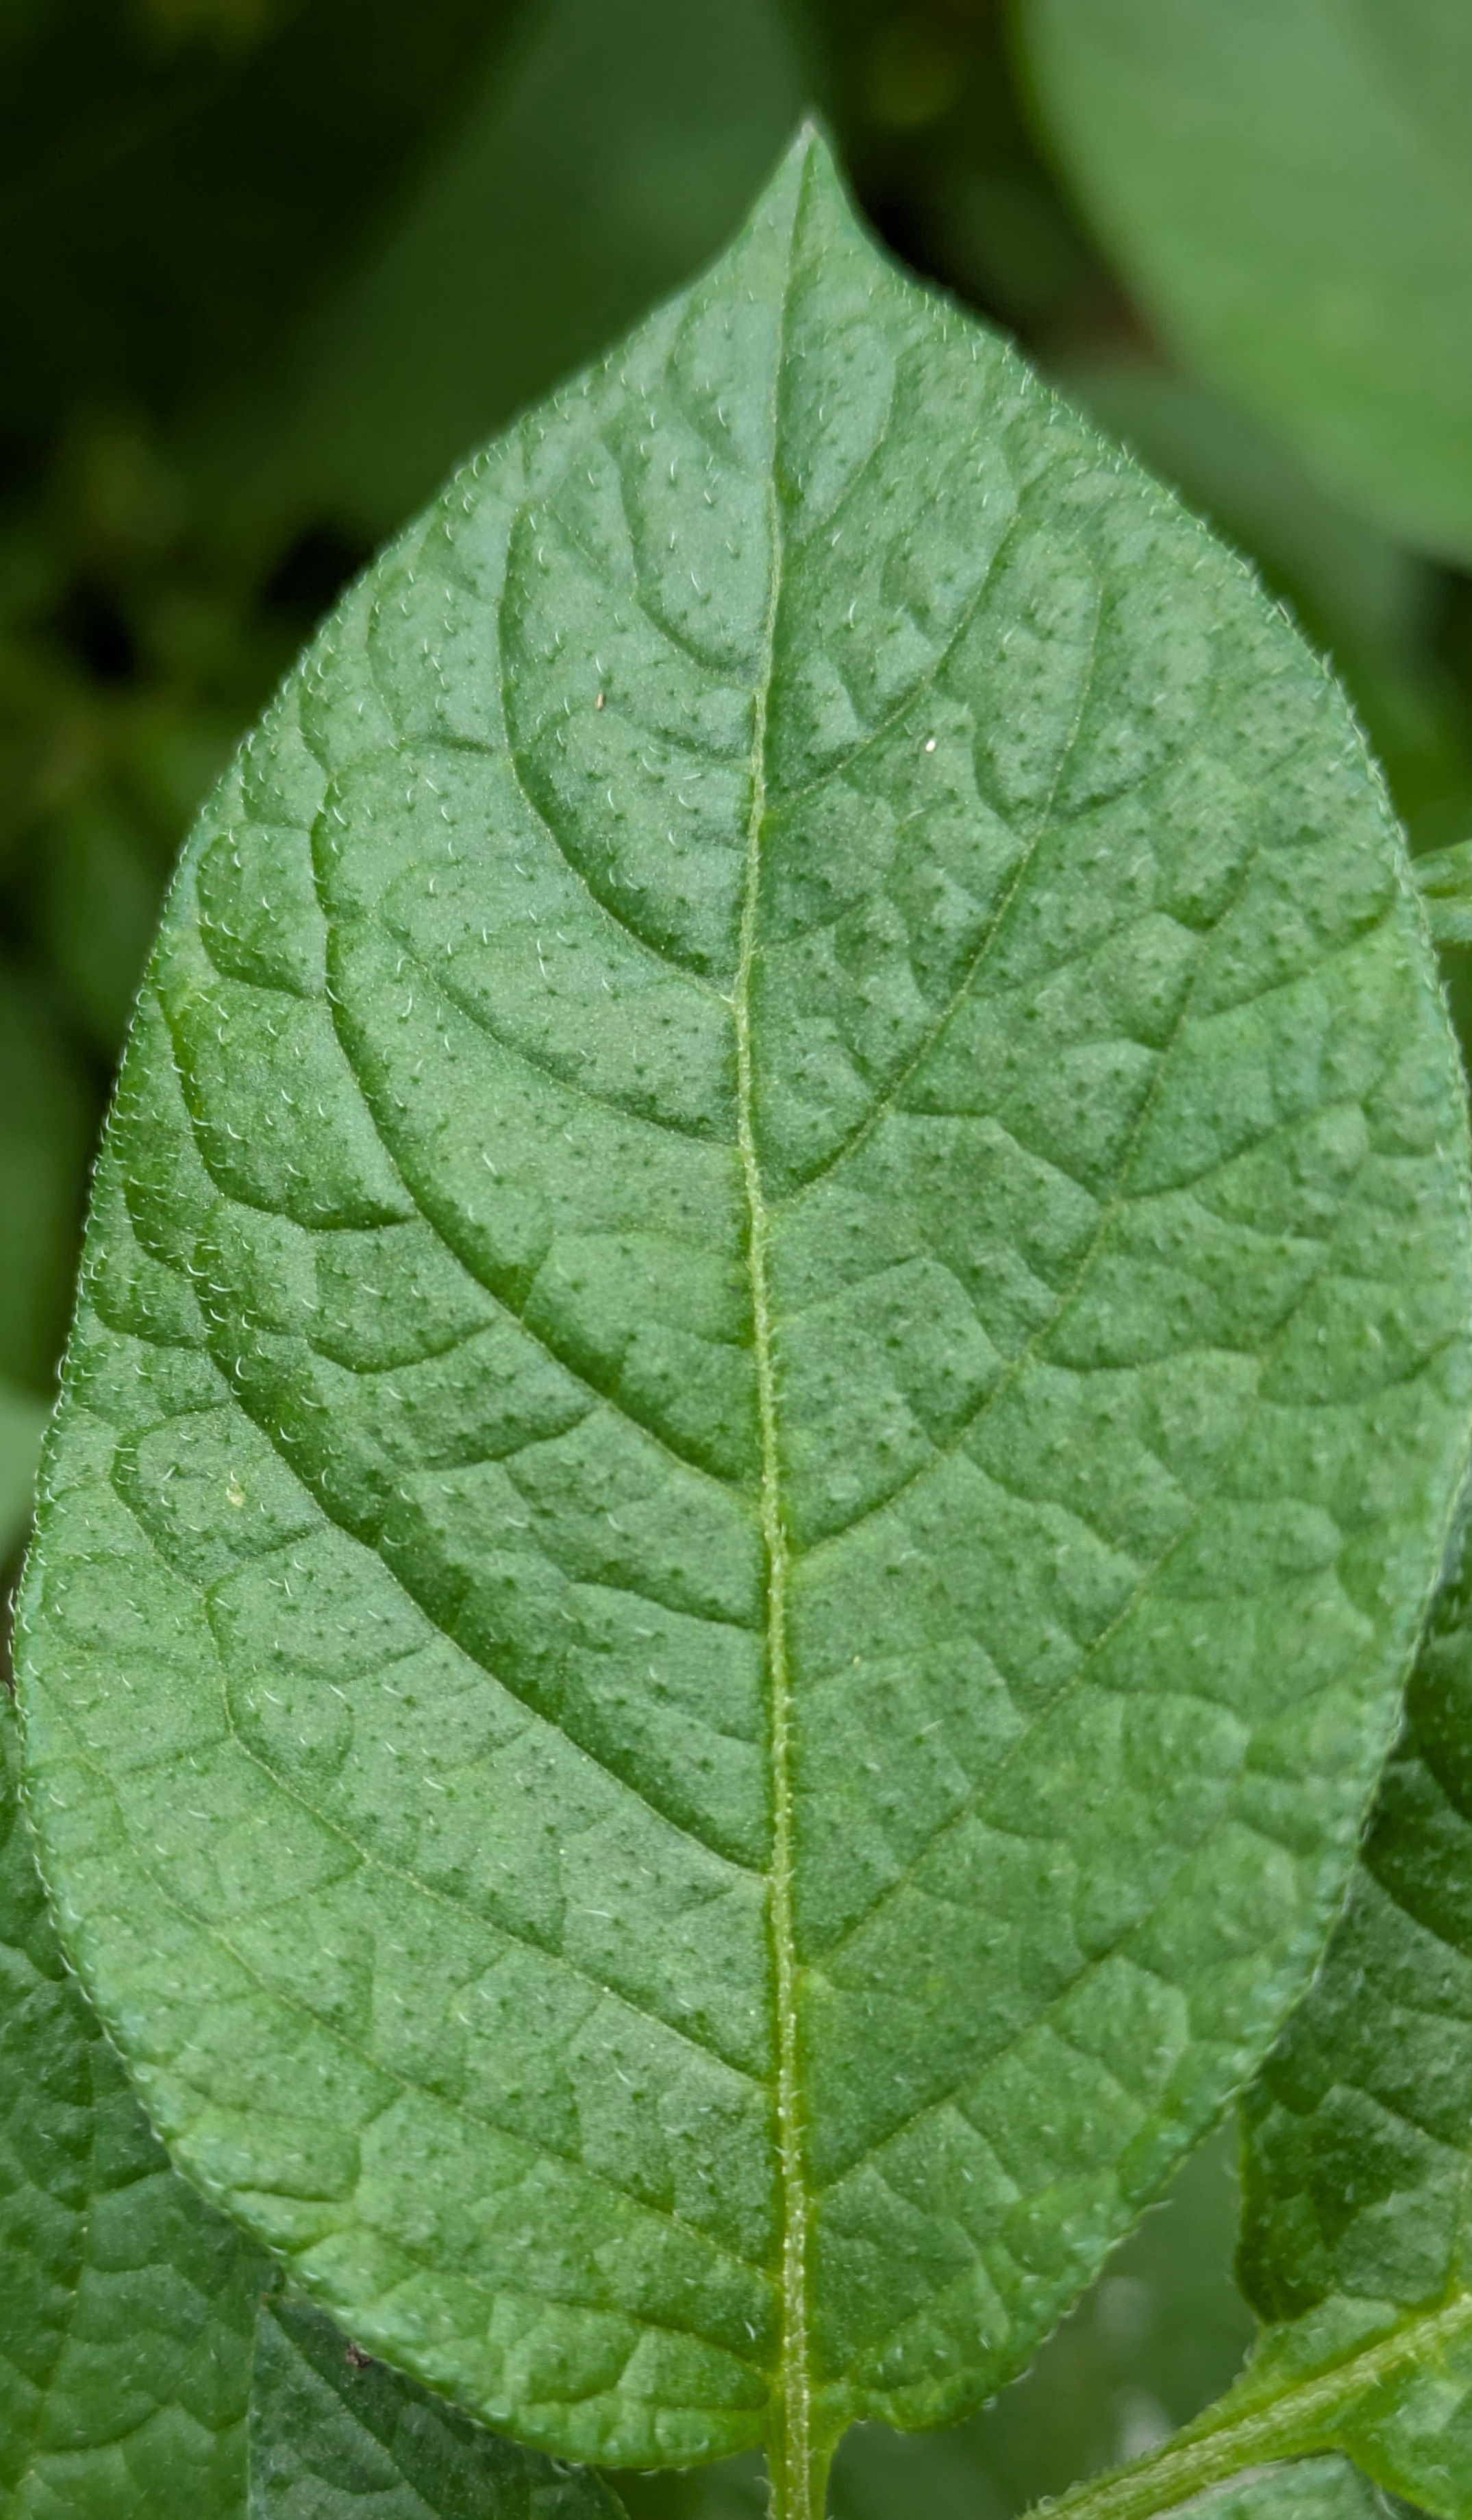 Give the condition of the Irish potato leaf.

healthy
